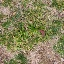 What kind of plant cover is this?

grass
